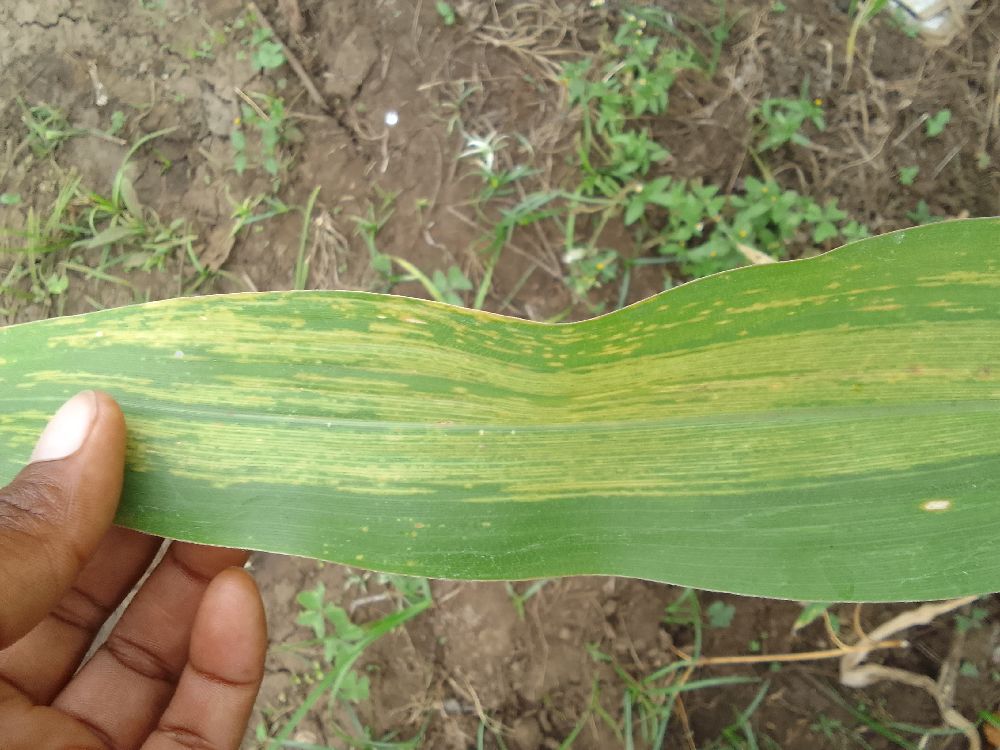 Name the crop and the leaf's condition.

maize, maize lethal necrosis
